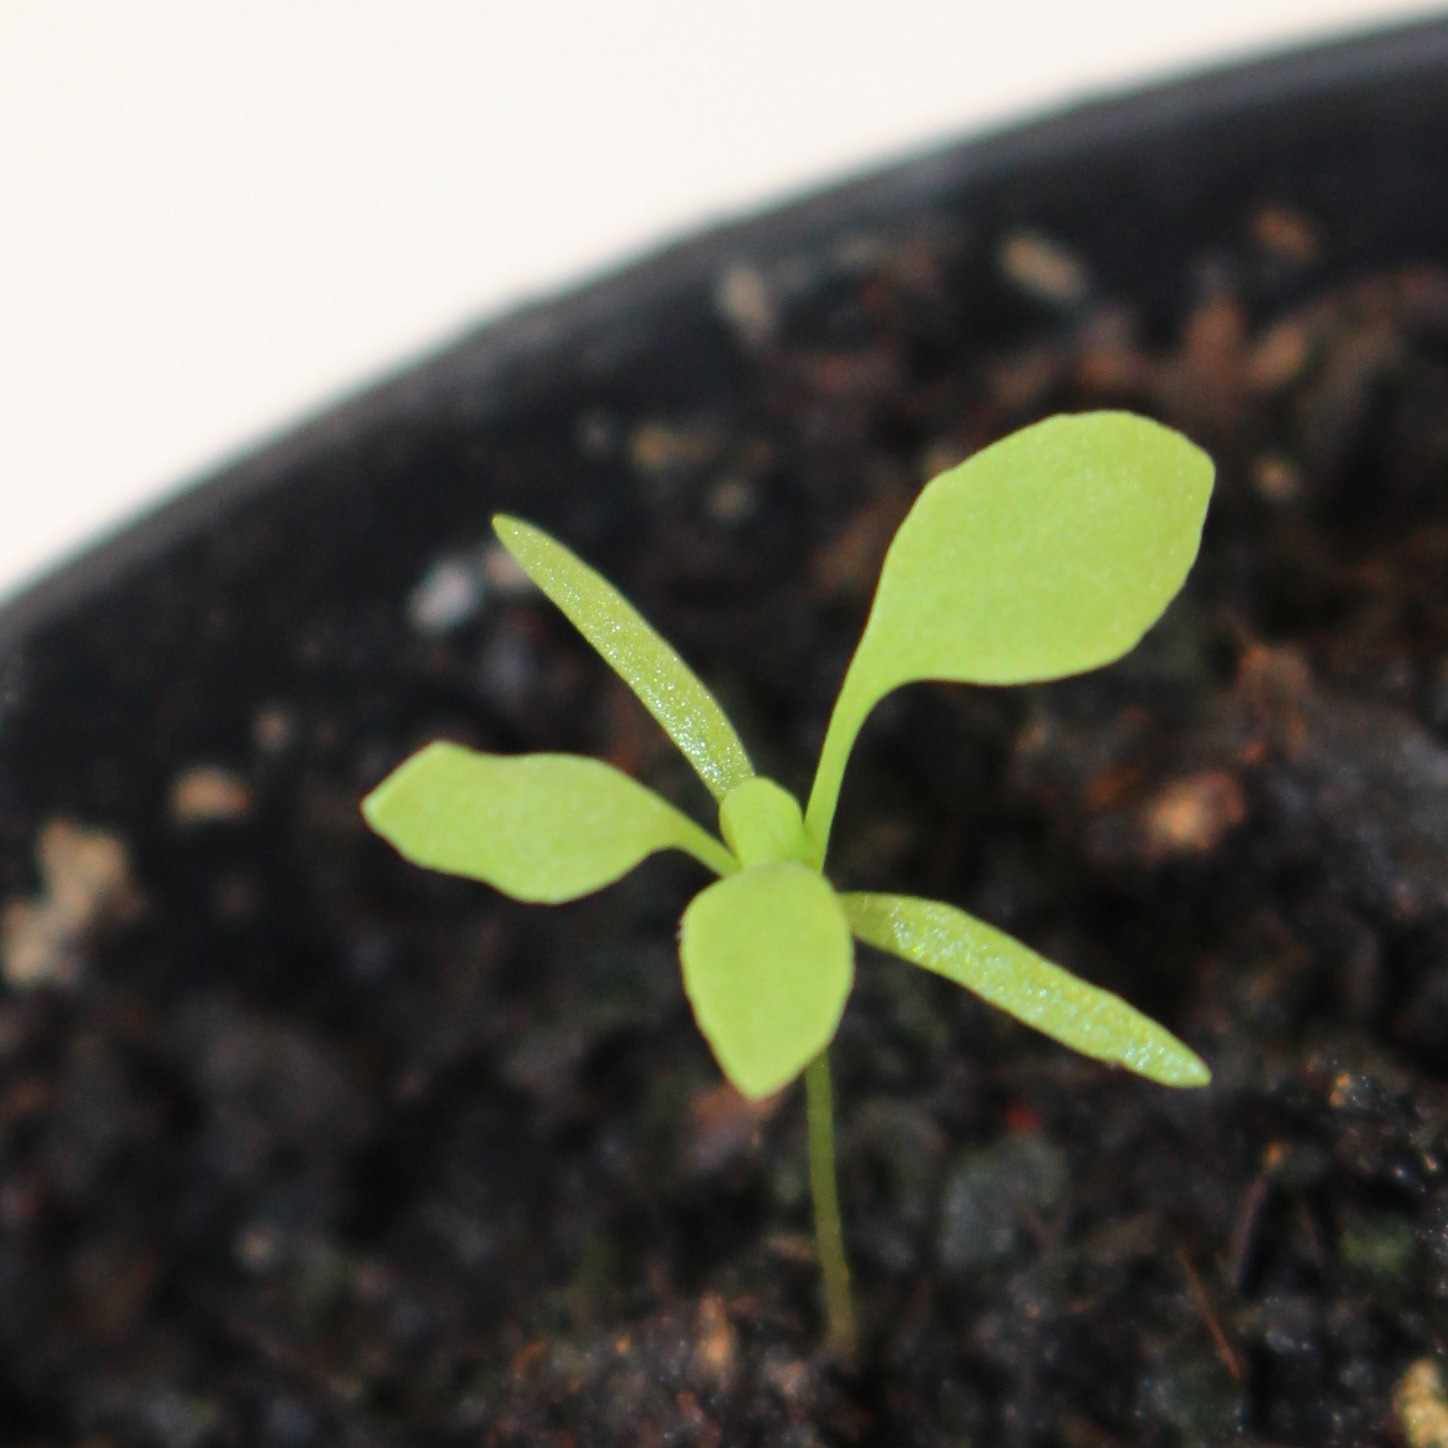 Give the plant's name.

Papaver rhoeas
